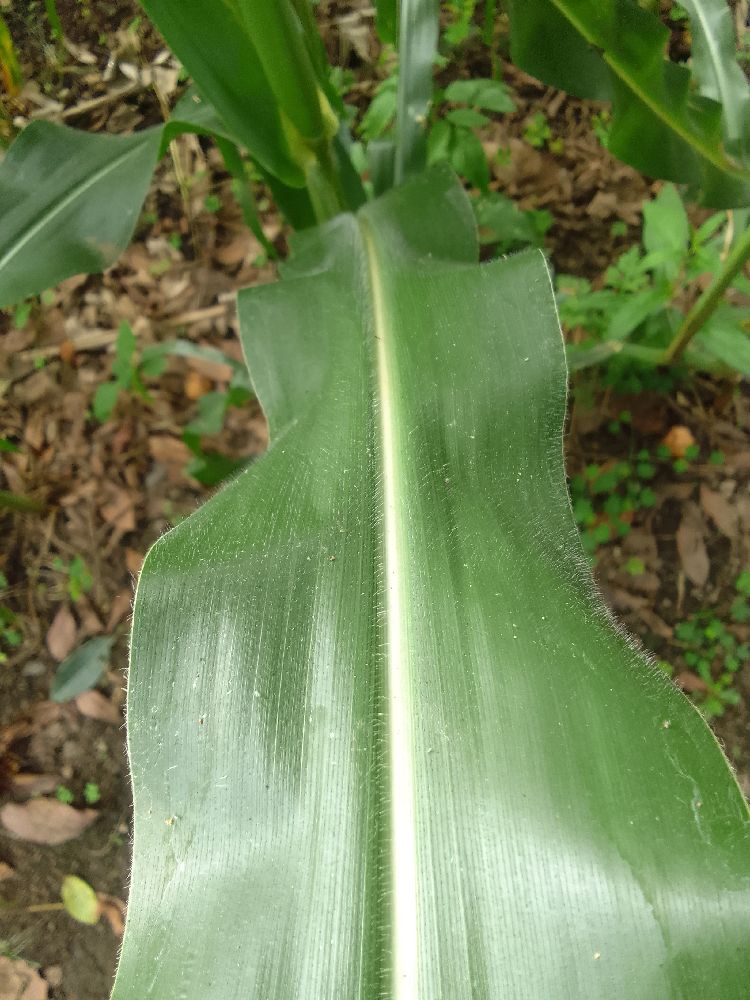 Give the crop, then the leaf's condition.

maize, healthy
